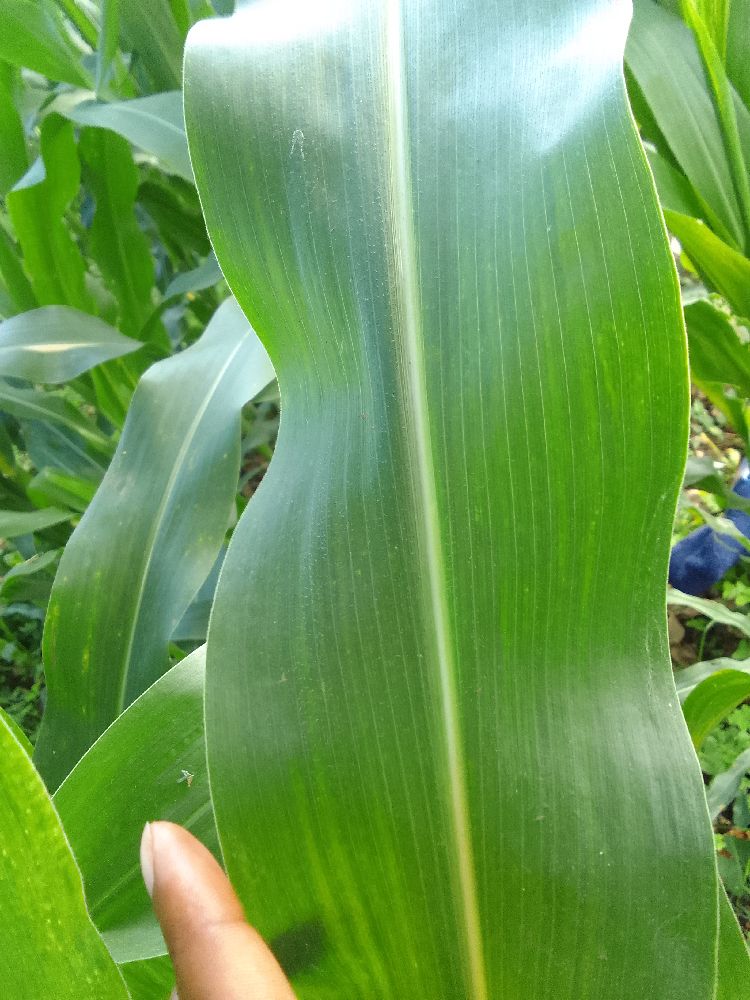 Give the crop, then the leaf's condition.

maize, healthy
